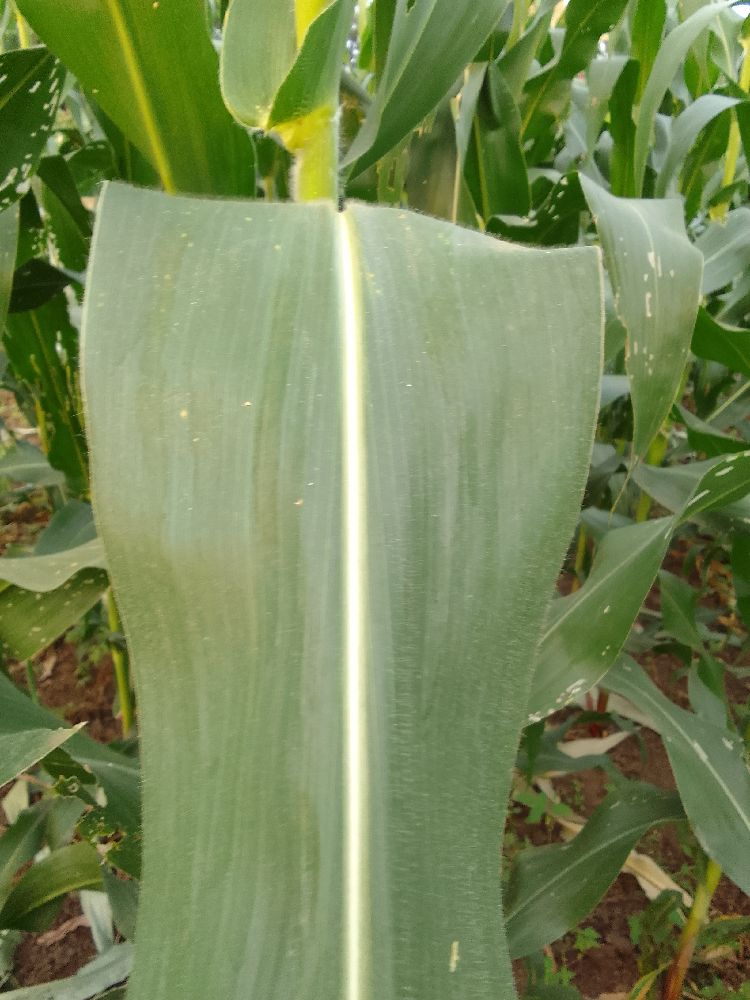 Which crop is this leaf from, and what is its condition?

maize, healthy
